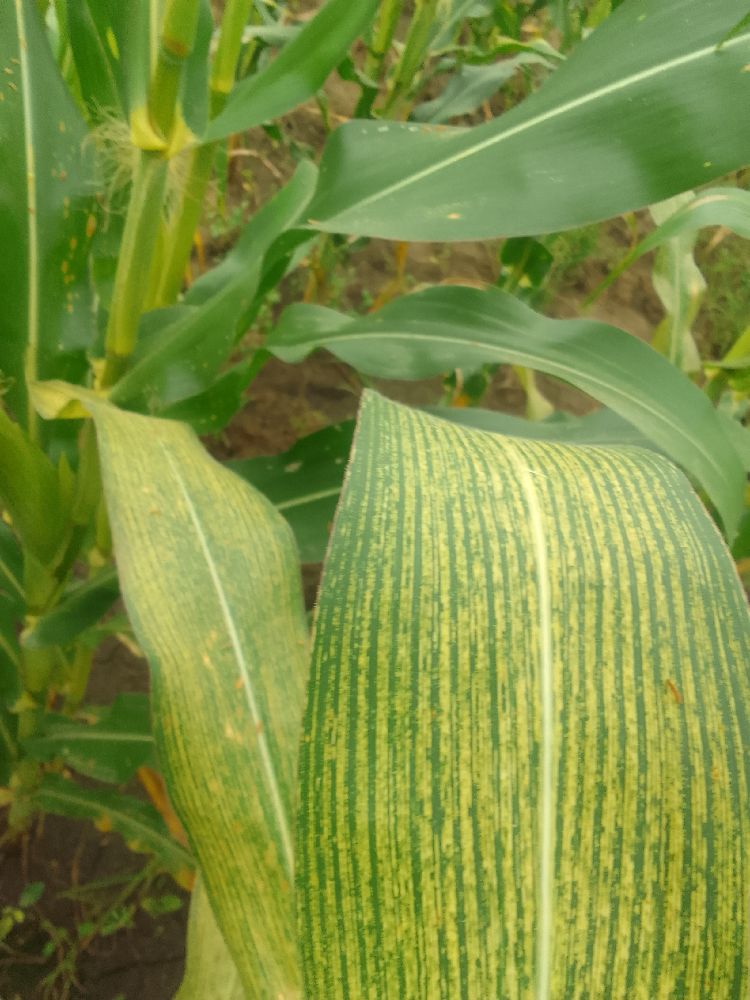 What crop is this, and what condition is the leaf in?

maize, maize streak virus
